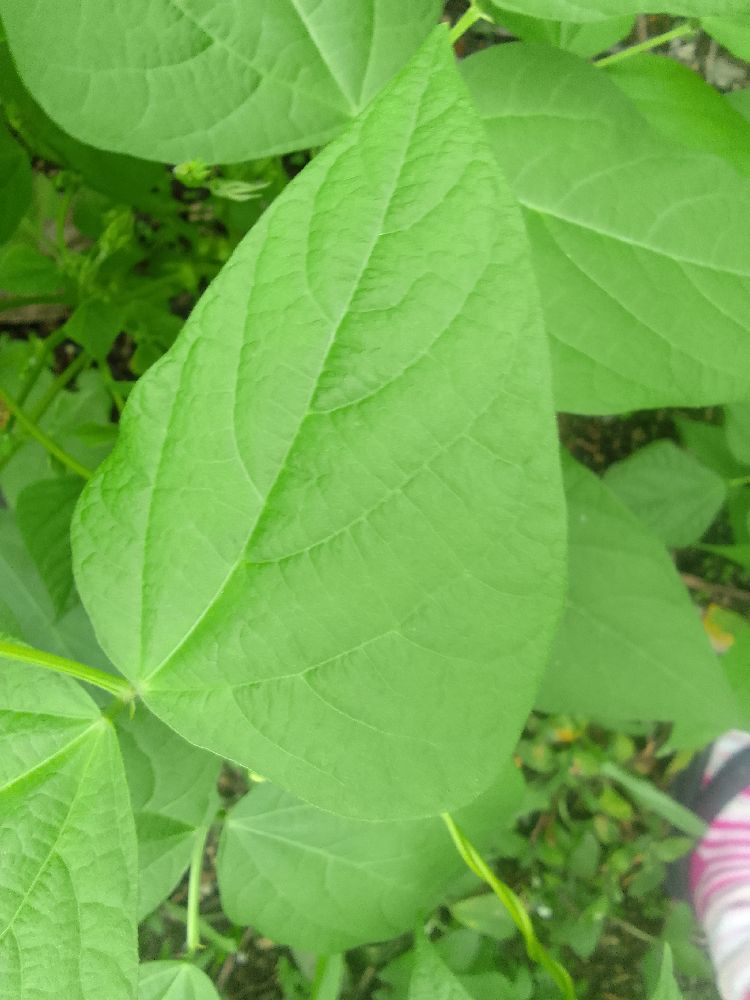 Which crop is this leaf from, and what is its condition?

common bean, healthy
